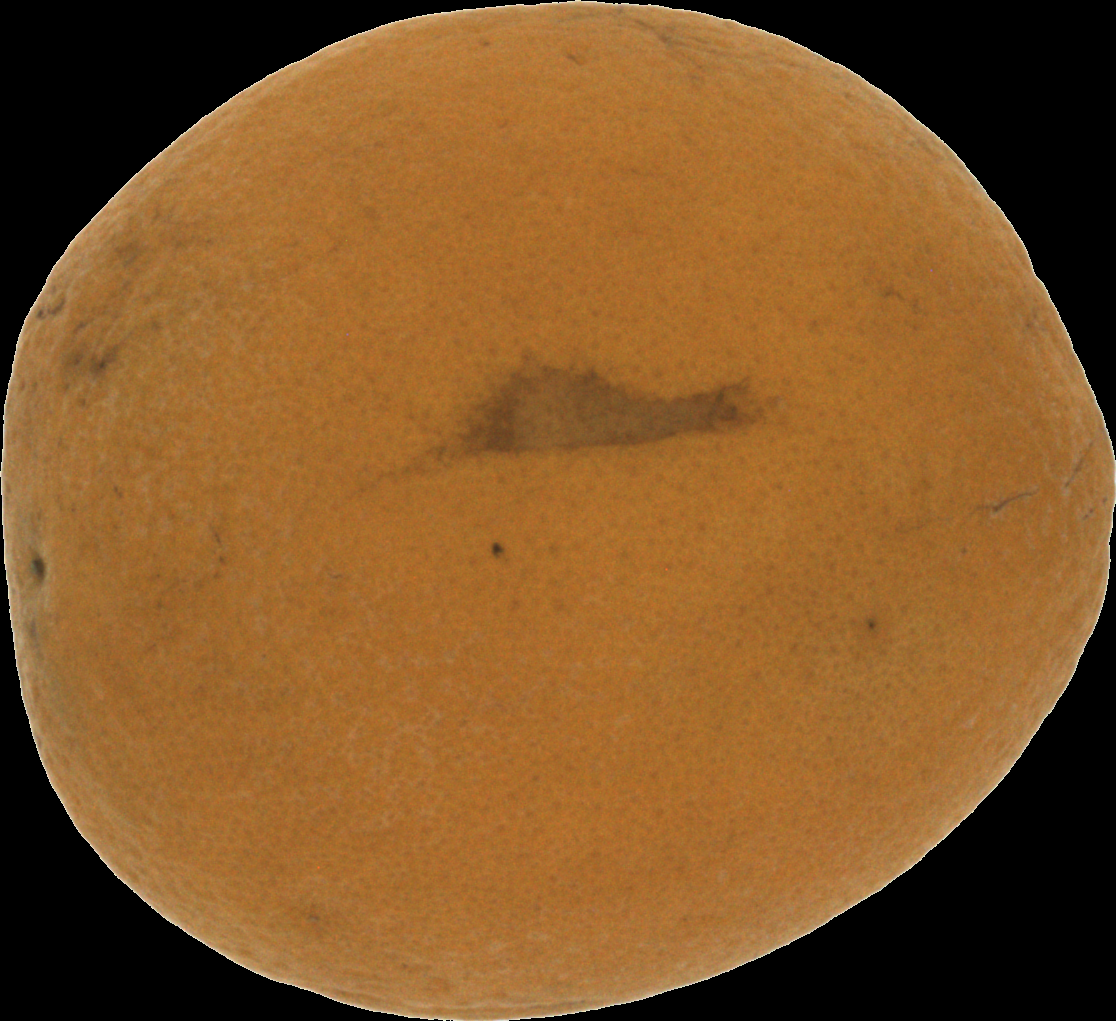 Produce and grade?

orange, bad
